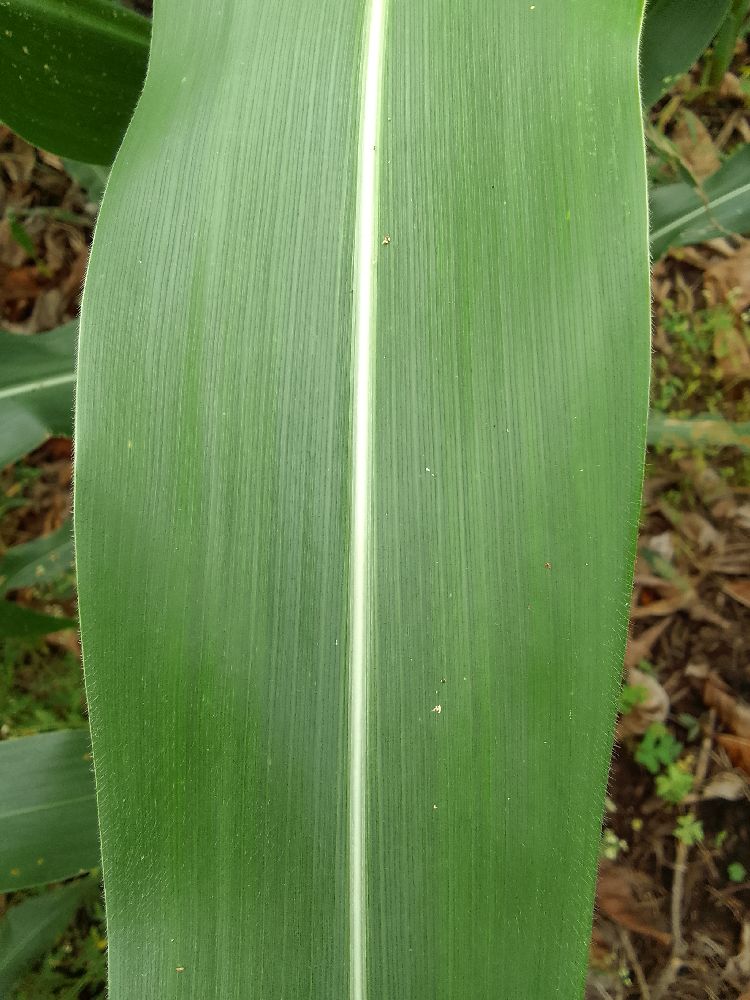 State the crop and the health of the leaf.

maize, healthy
